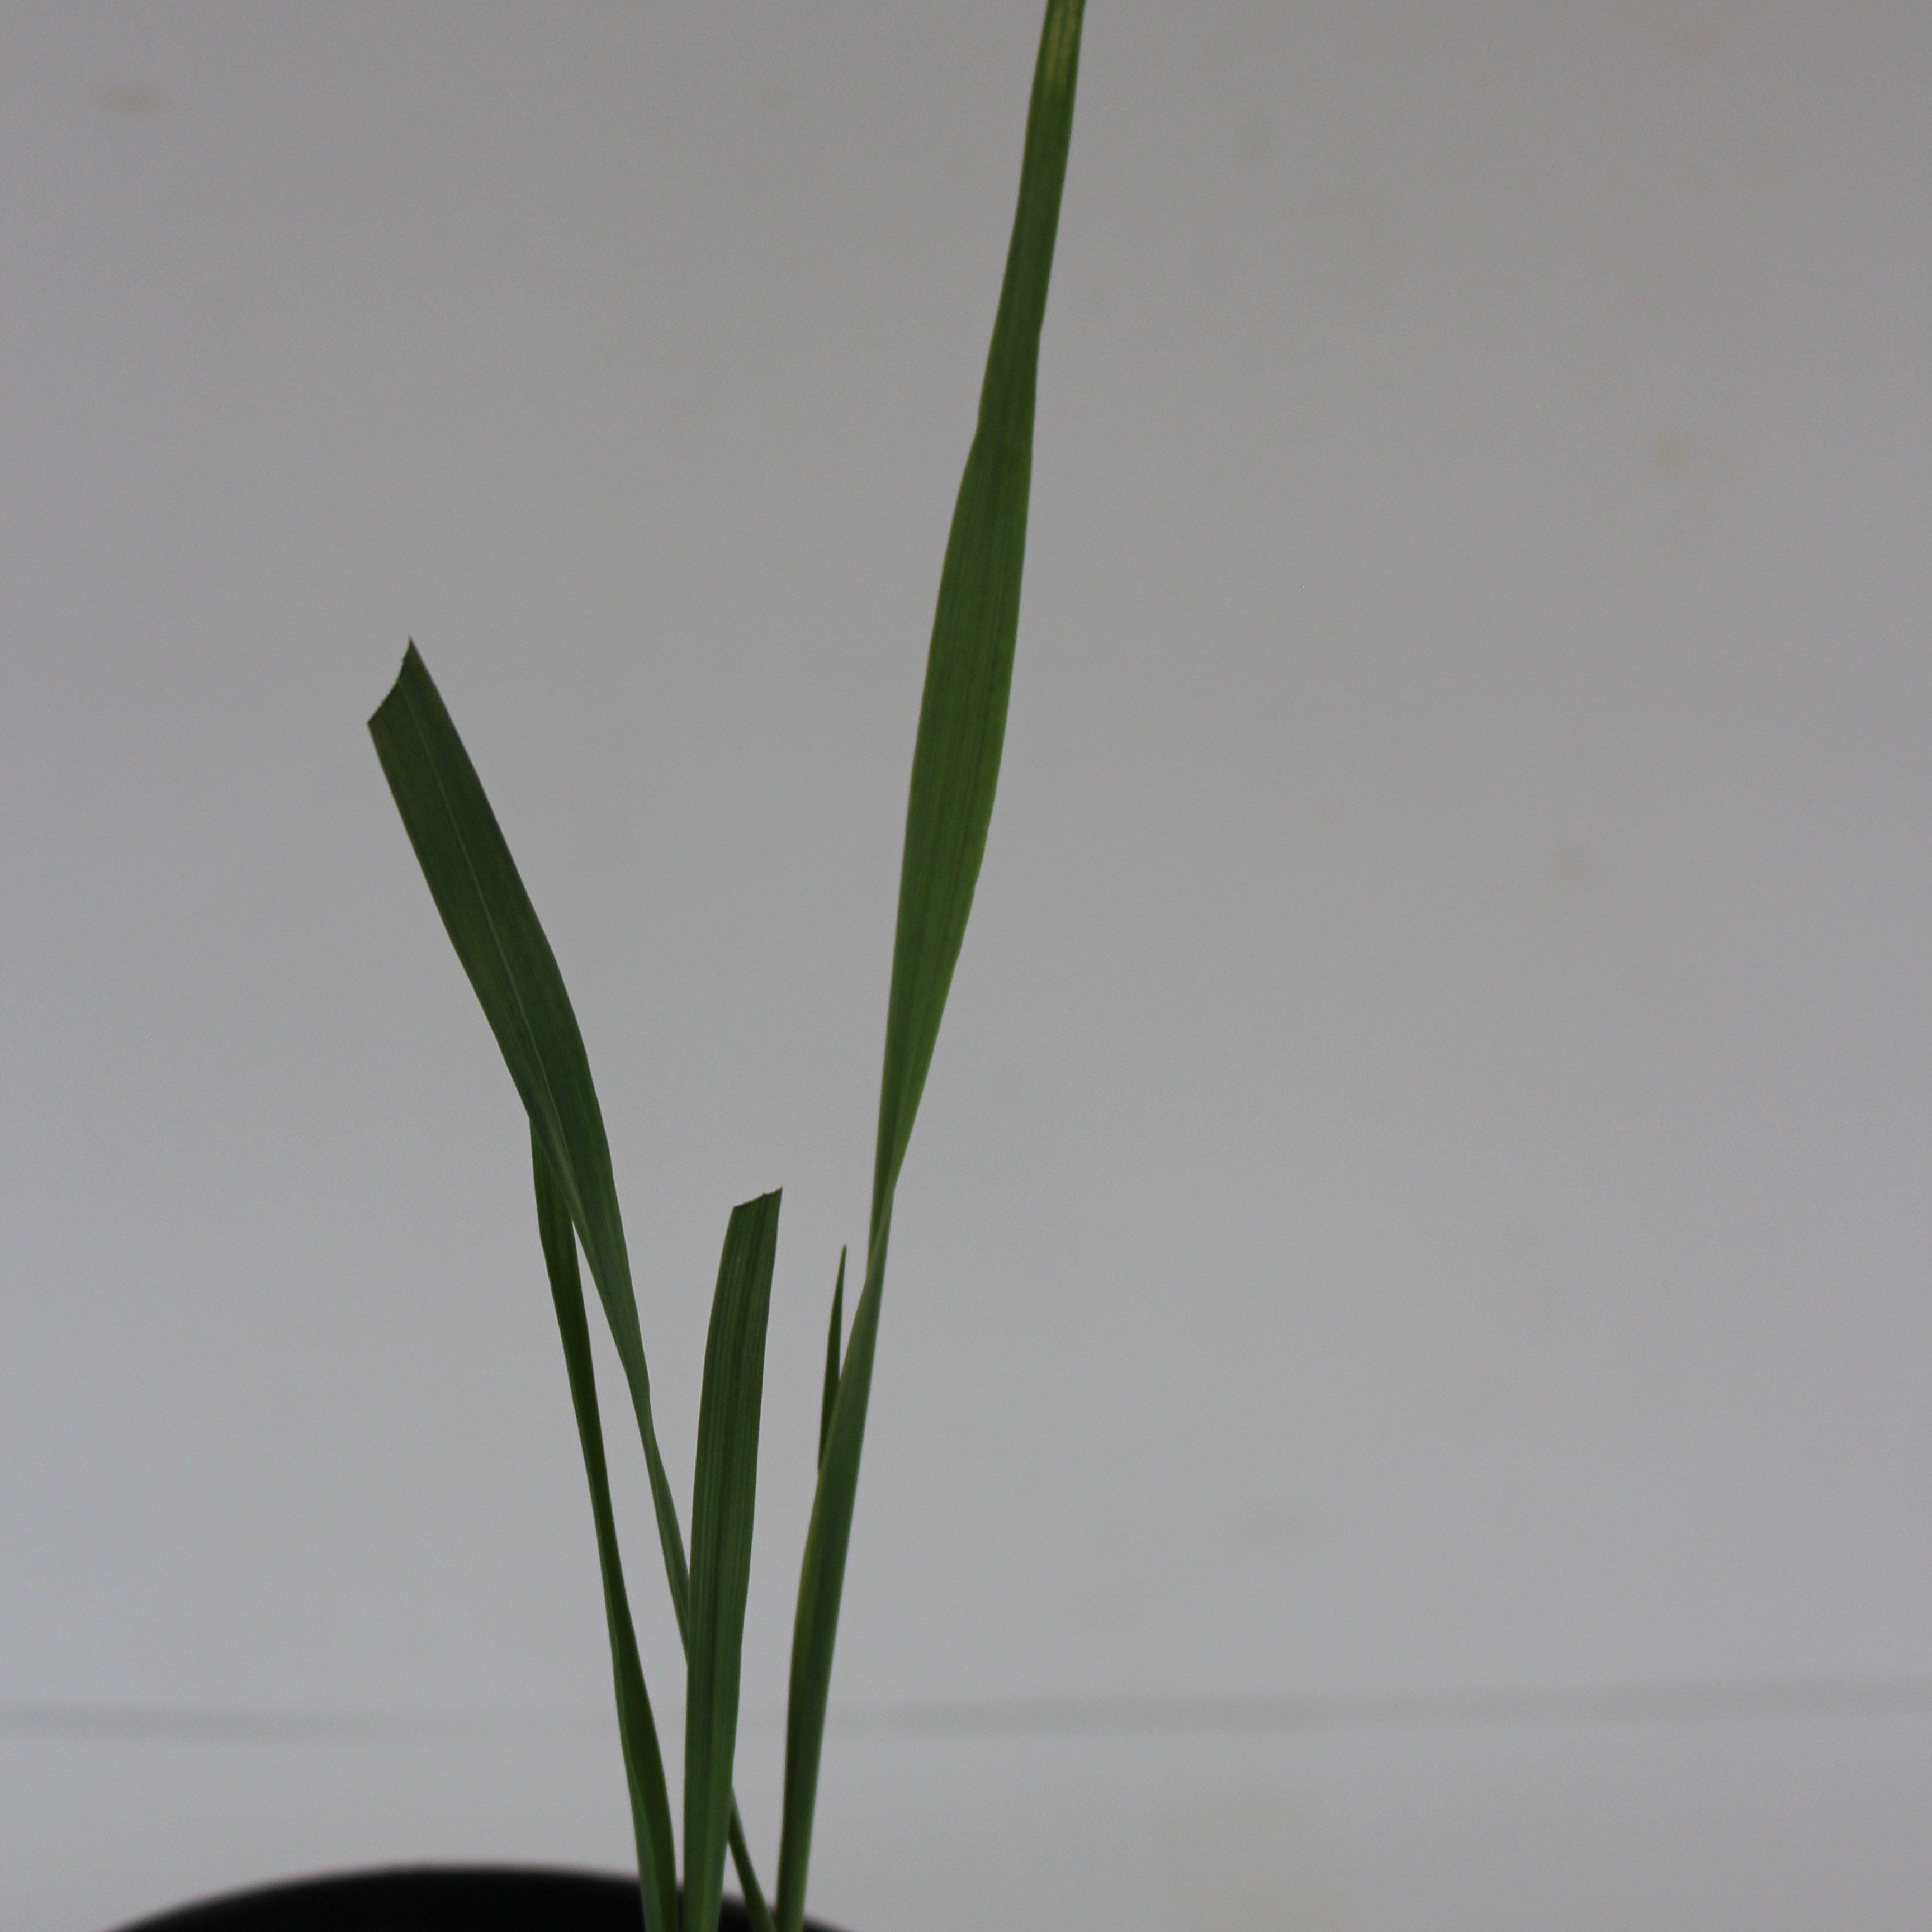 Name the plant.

Avena sterilis
